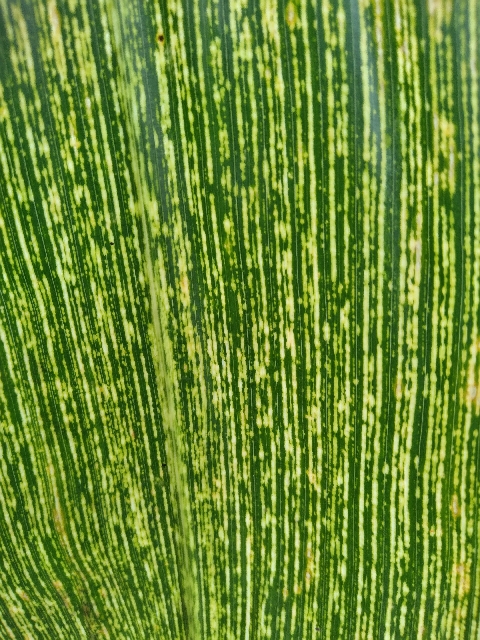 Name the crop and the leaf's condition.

maize, maize streak virus
